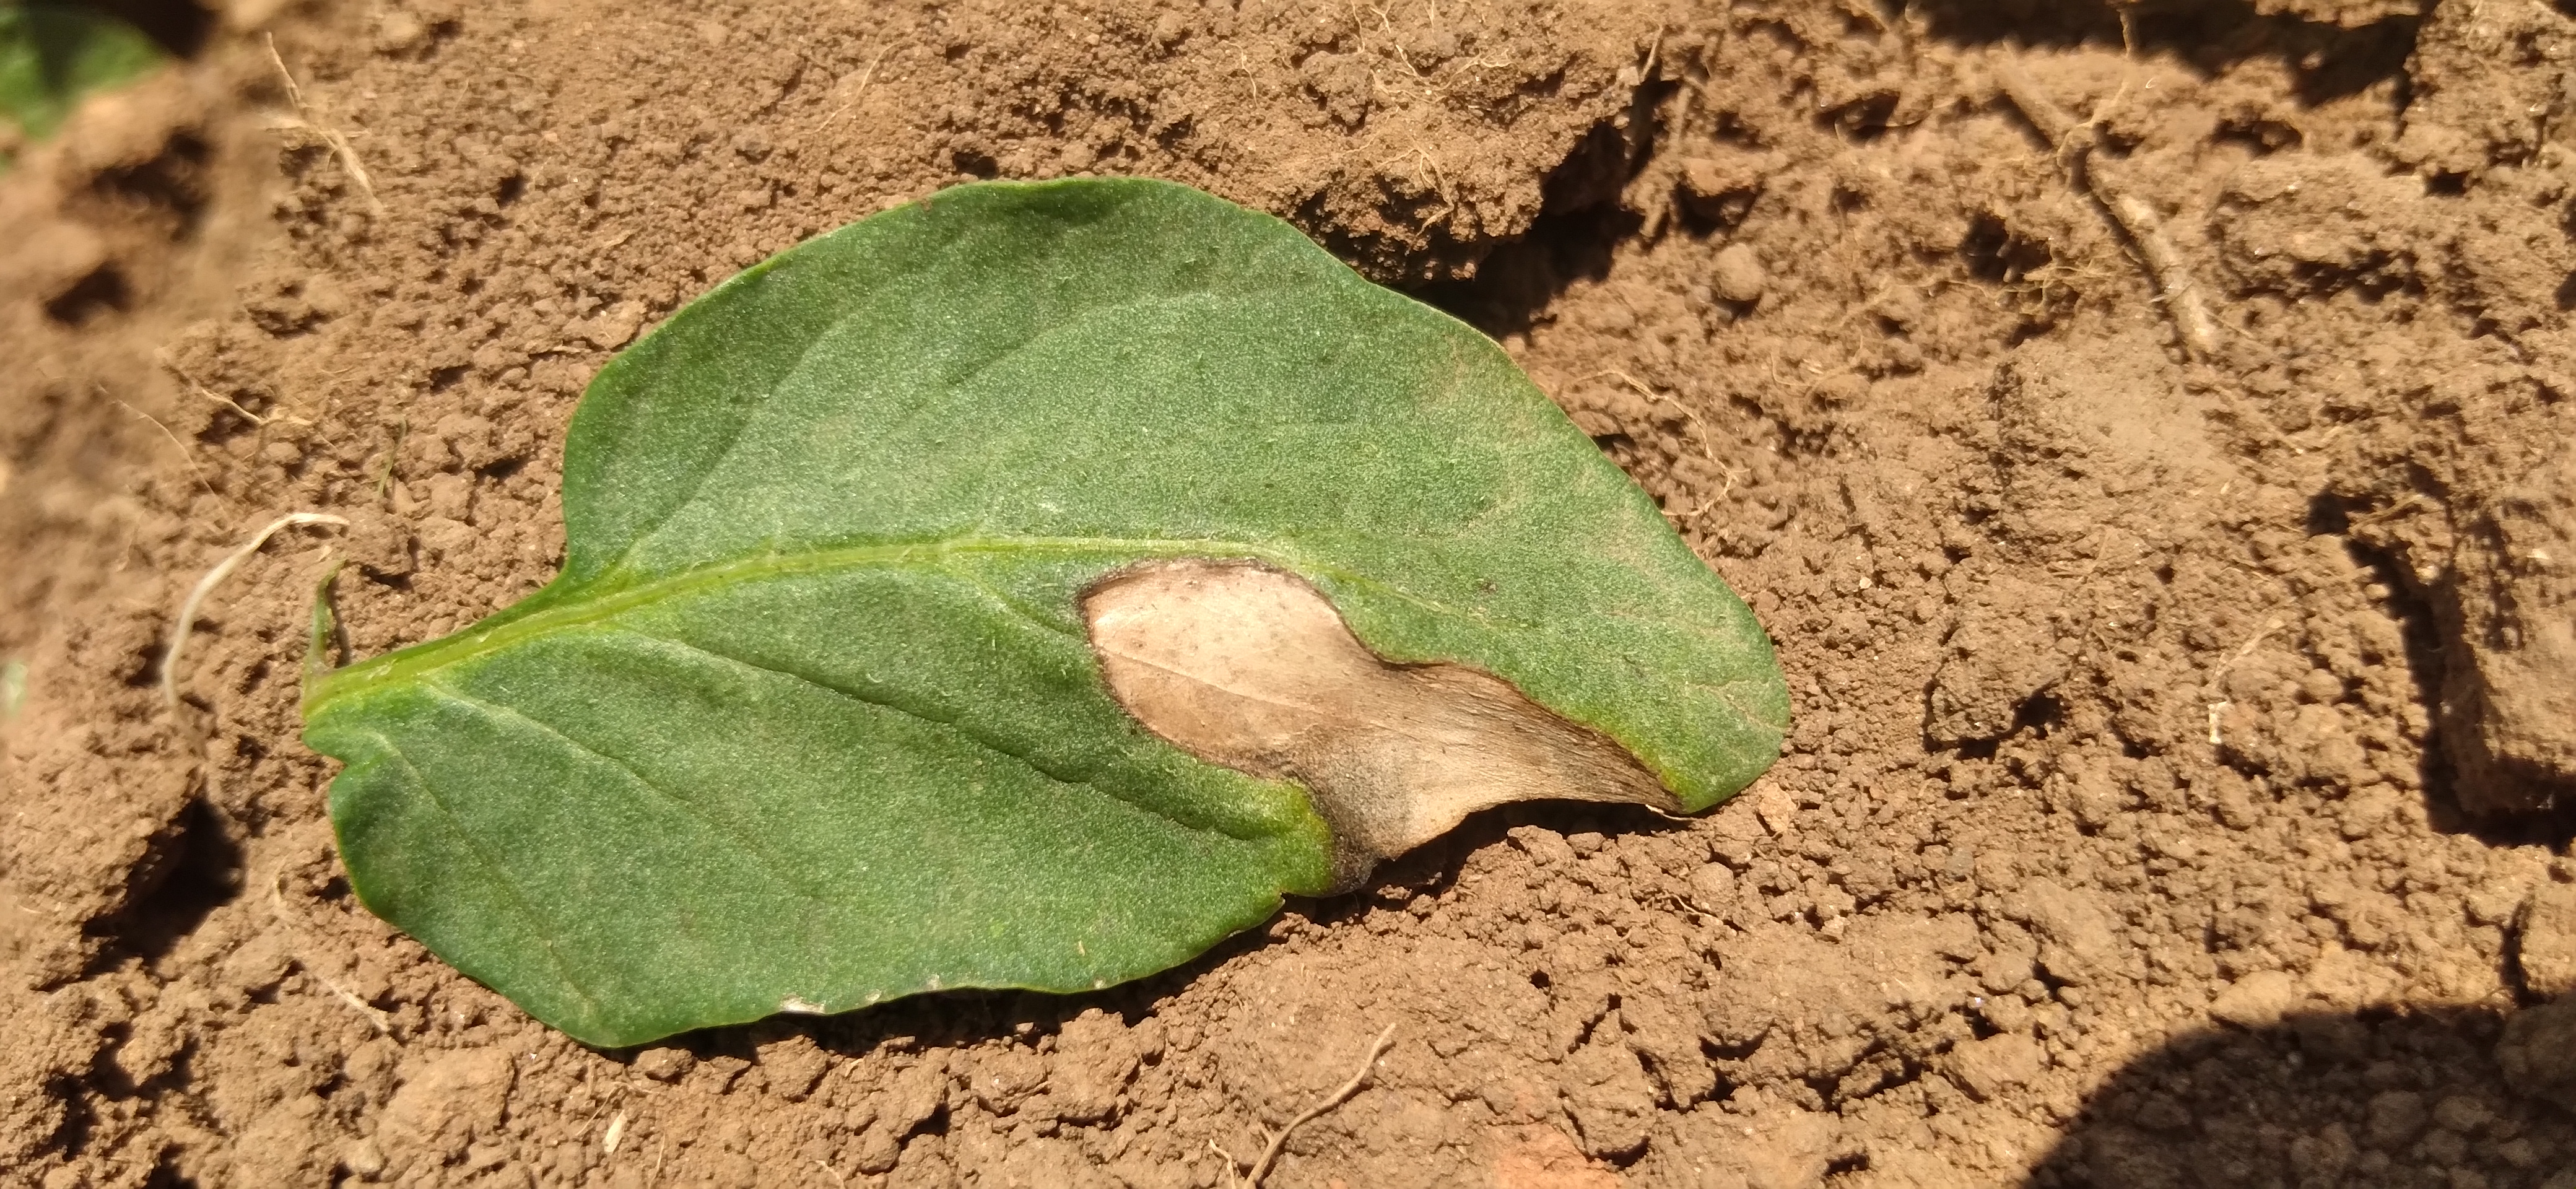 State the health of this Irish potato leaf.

early blight
